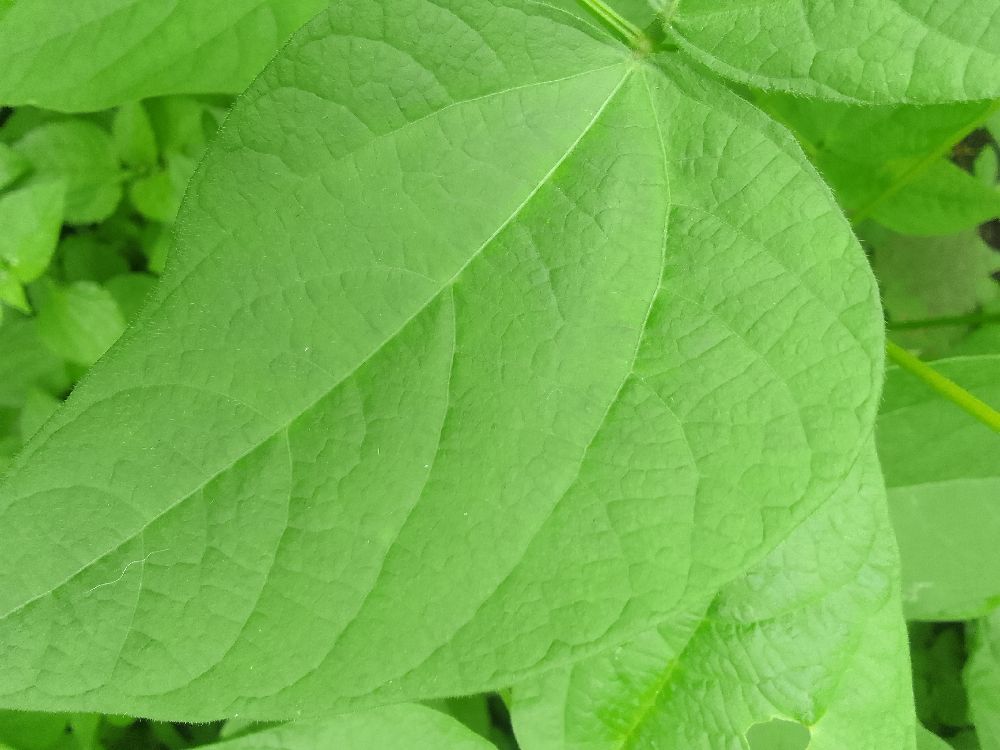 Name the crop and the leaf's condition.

common bean, healthy
